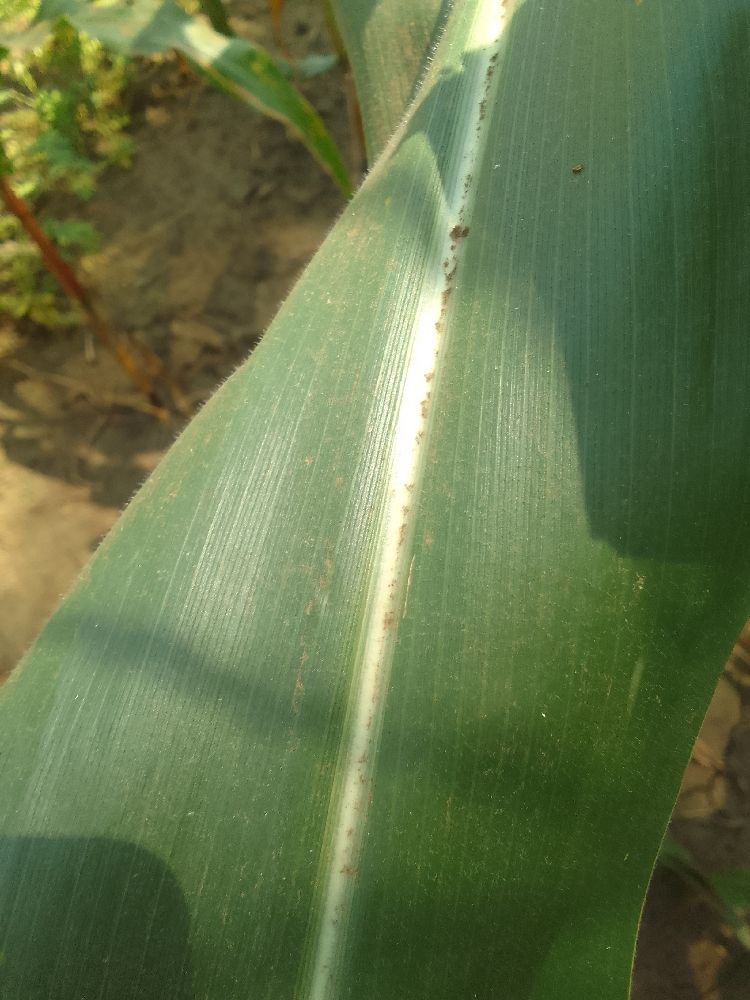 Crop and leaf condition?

maize, healthy
